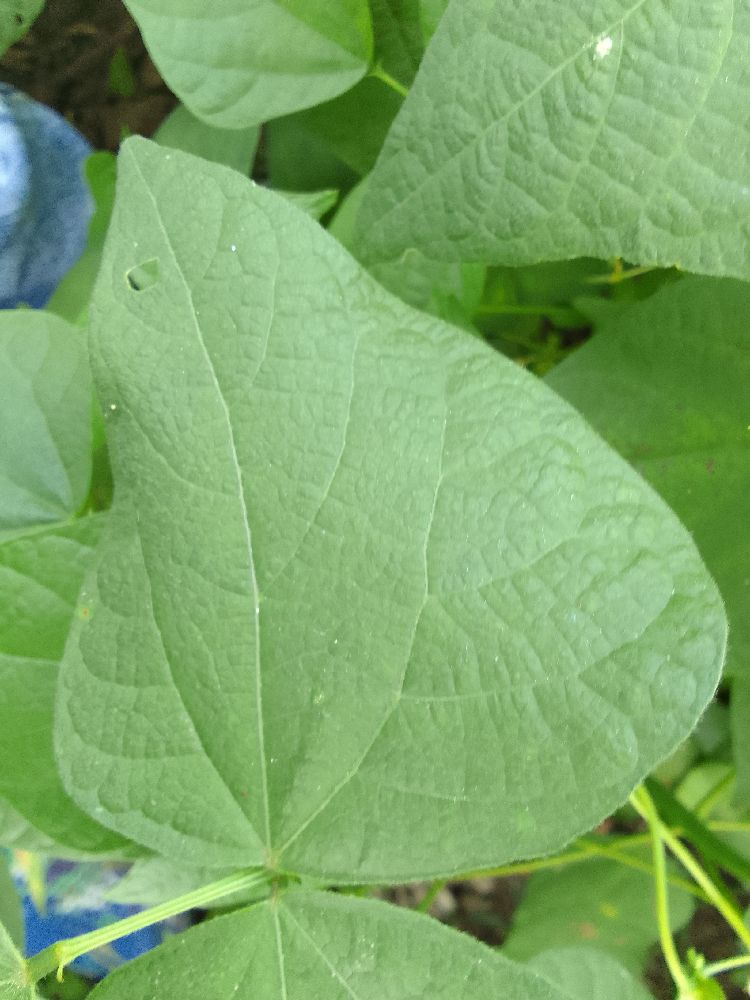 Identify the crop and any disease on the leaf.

common bean, healthy
